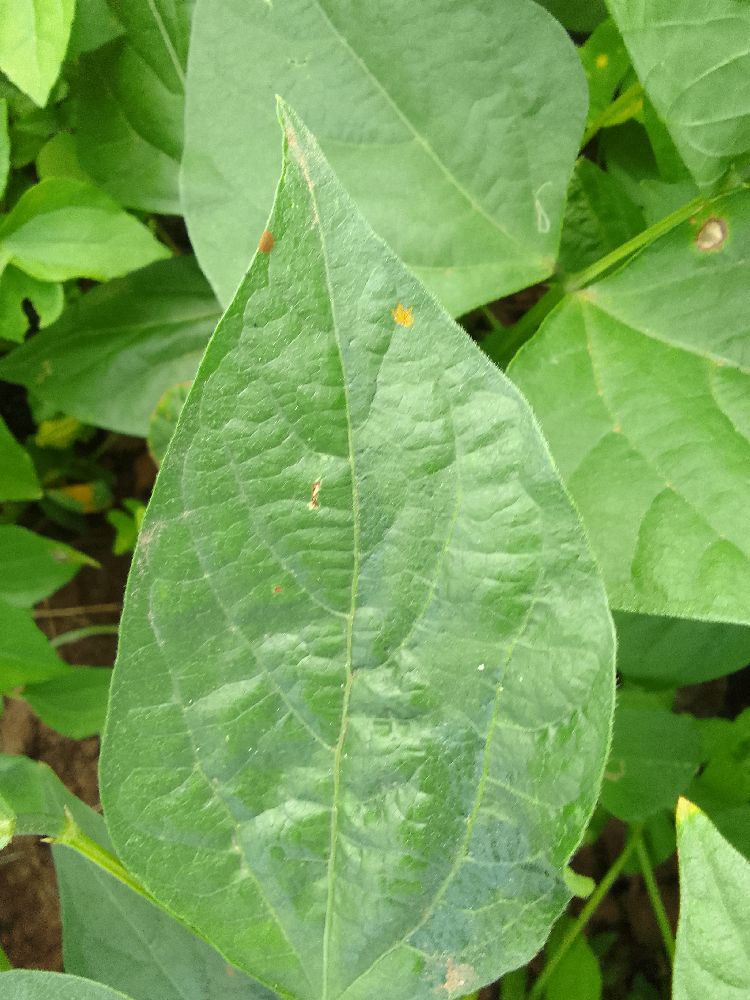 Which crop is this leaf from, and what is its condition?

common bean, healthy
